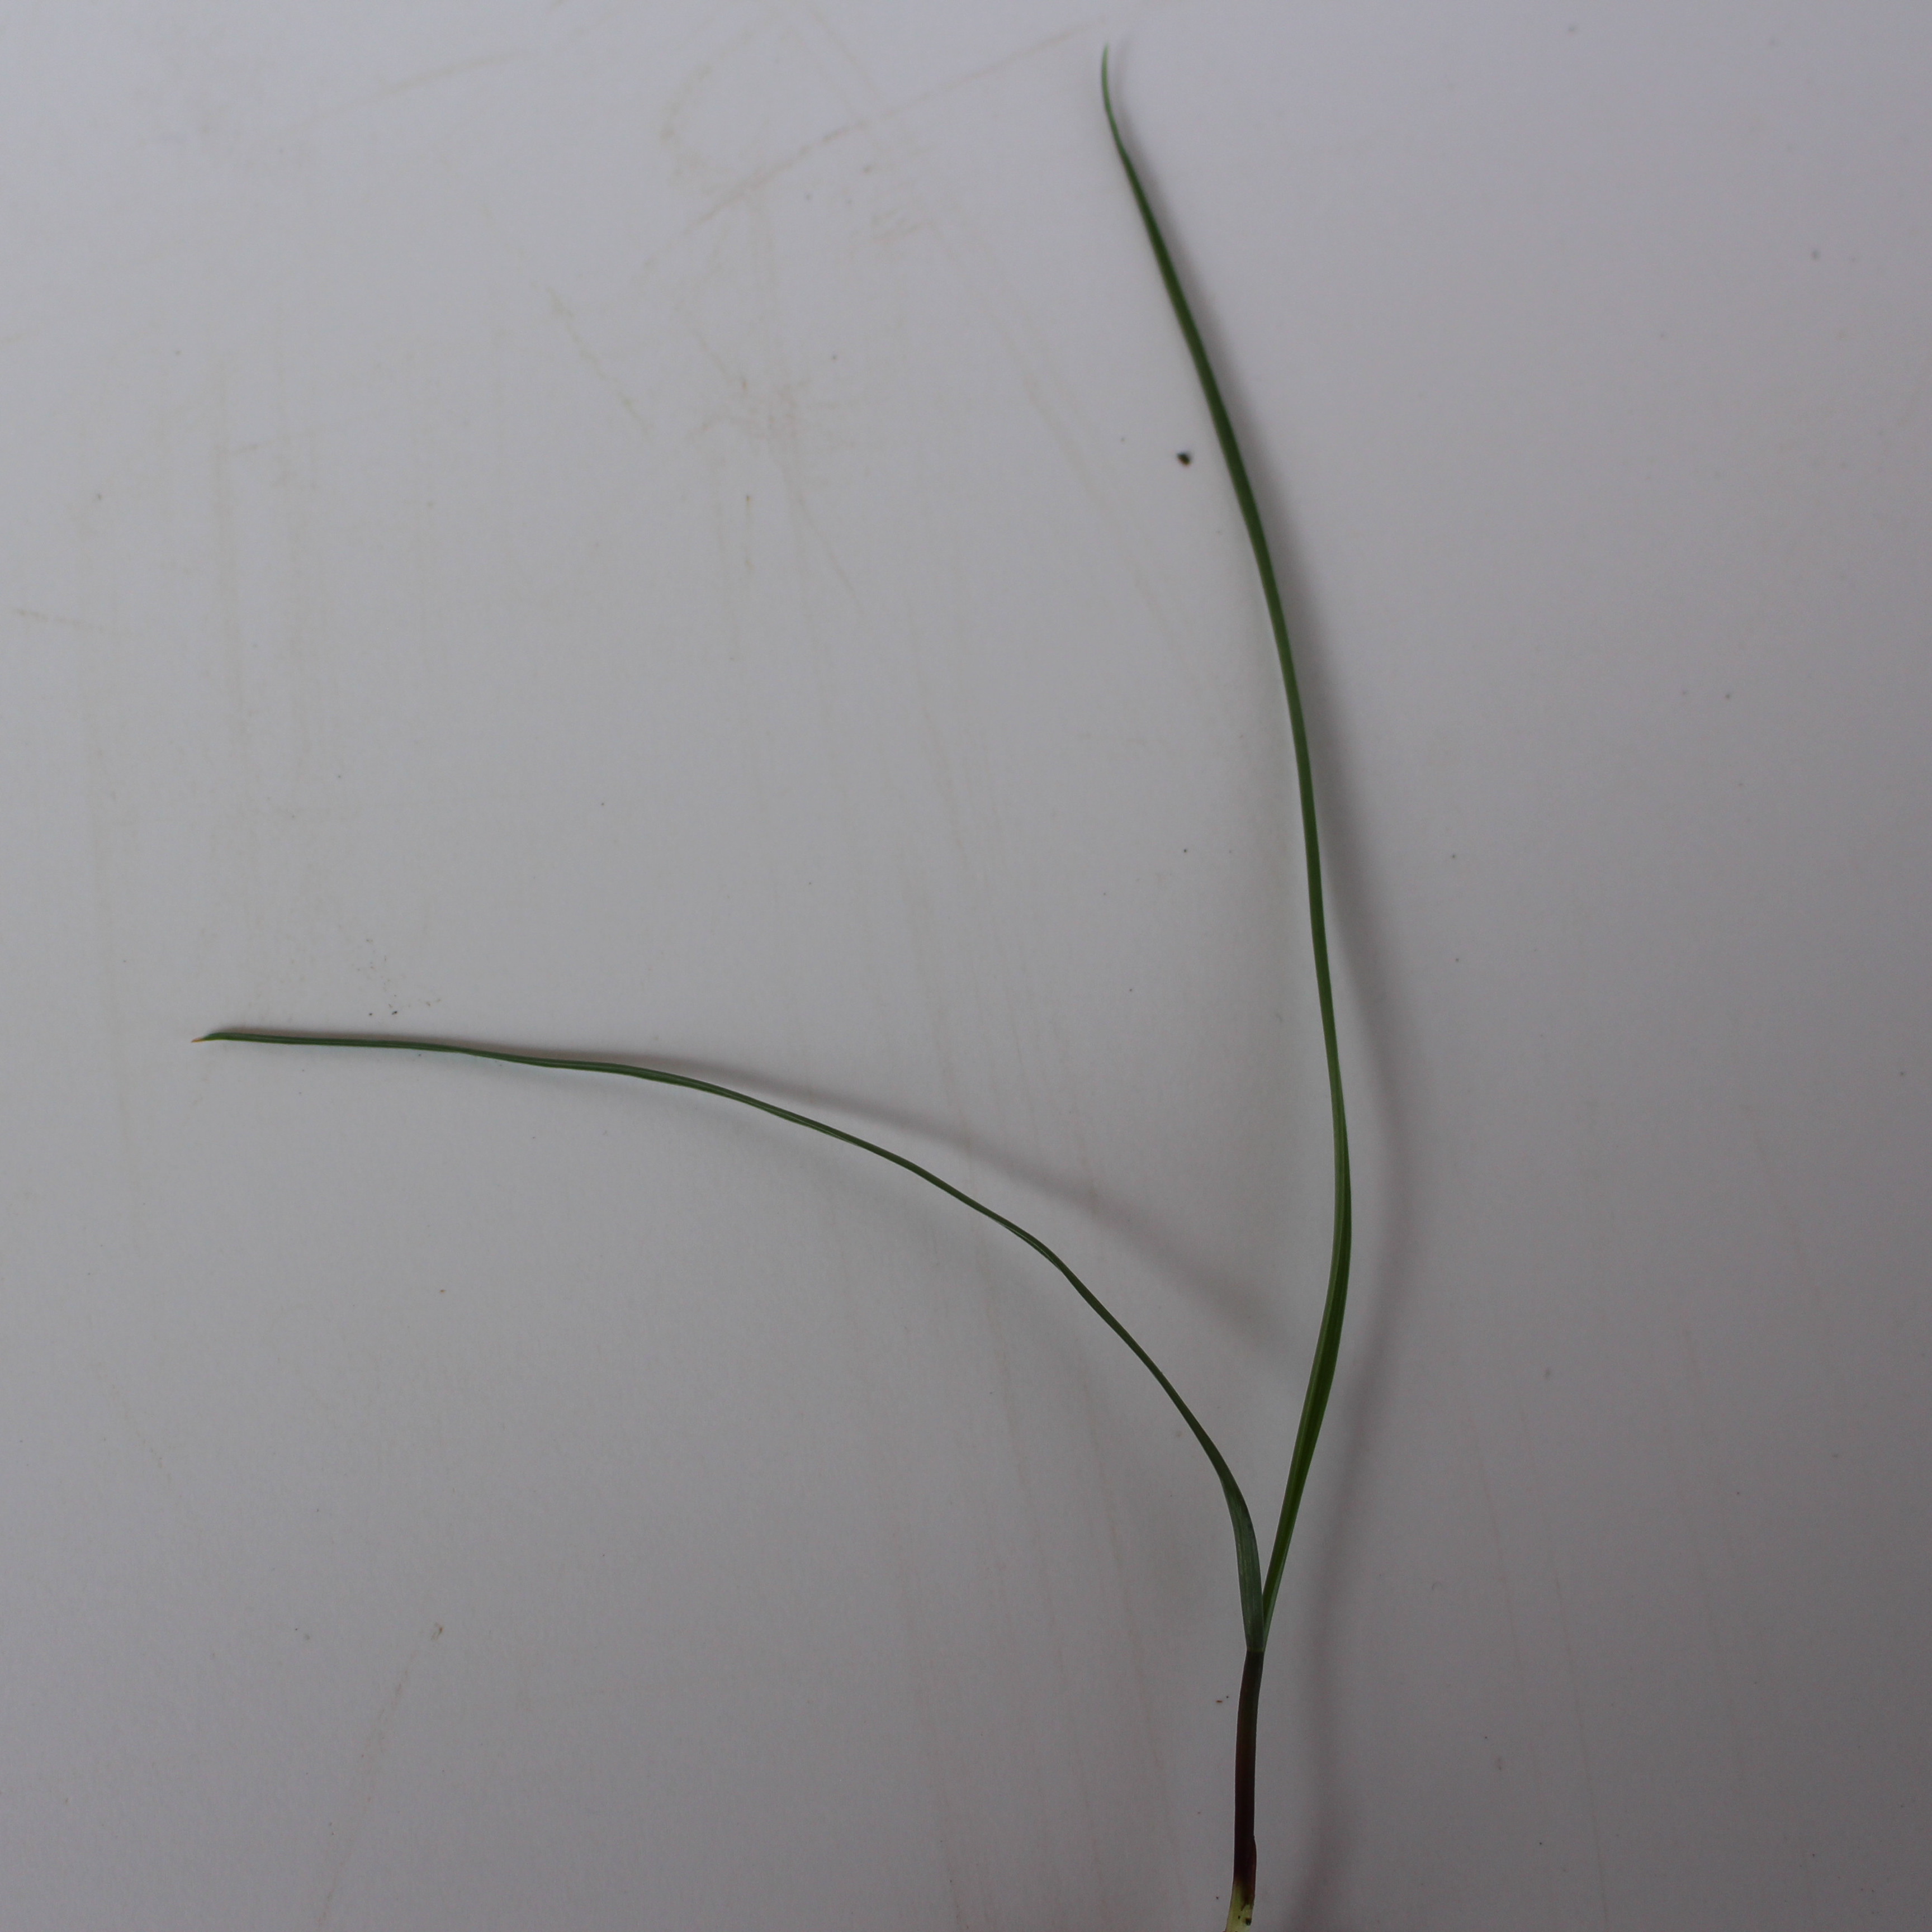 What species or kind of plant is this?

Lolium multiflorum
